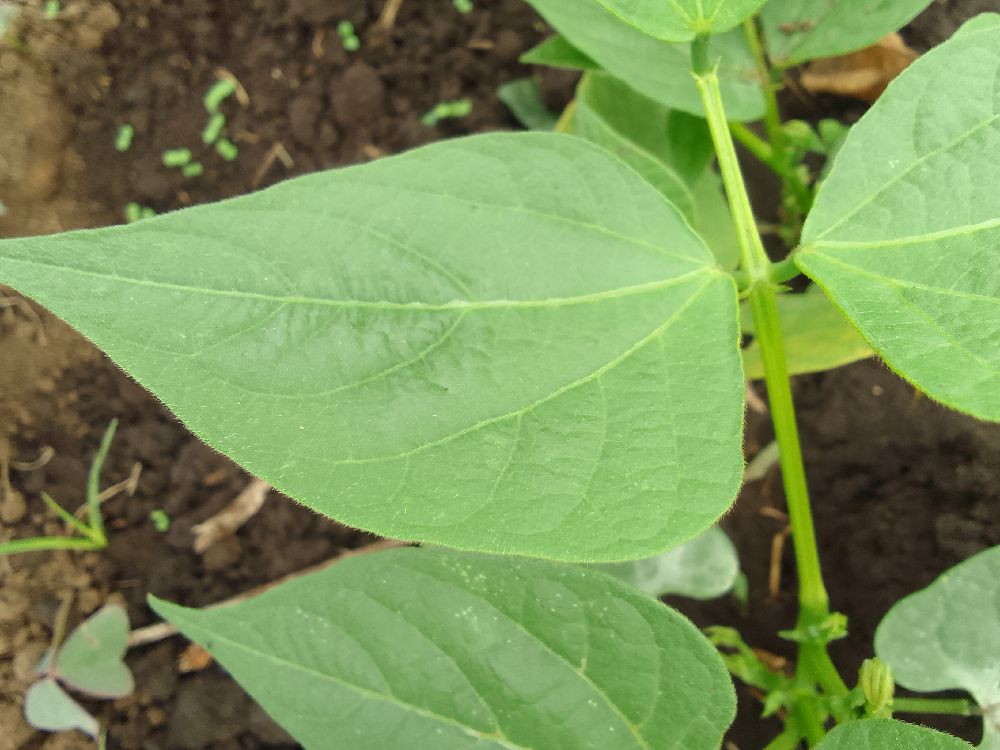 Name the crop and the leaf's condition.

common bean, healthy
